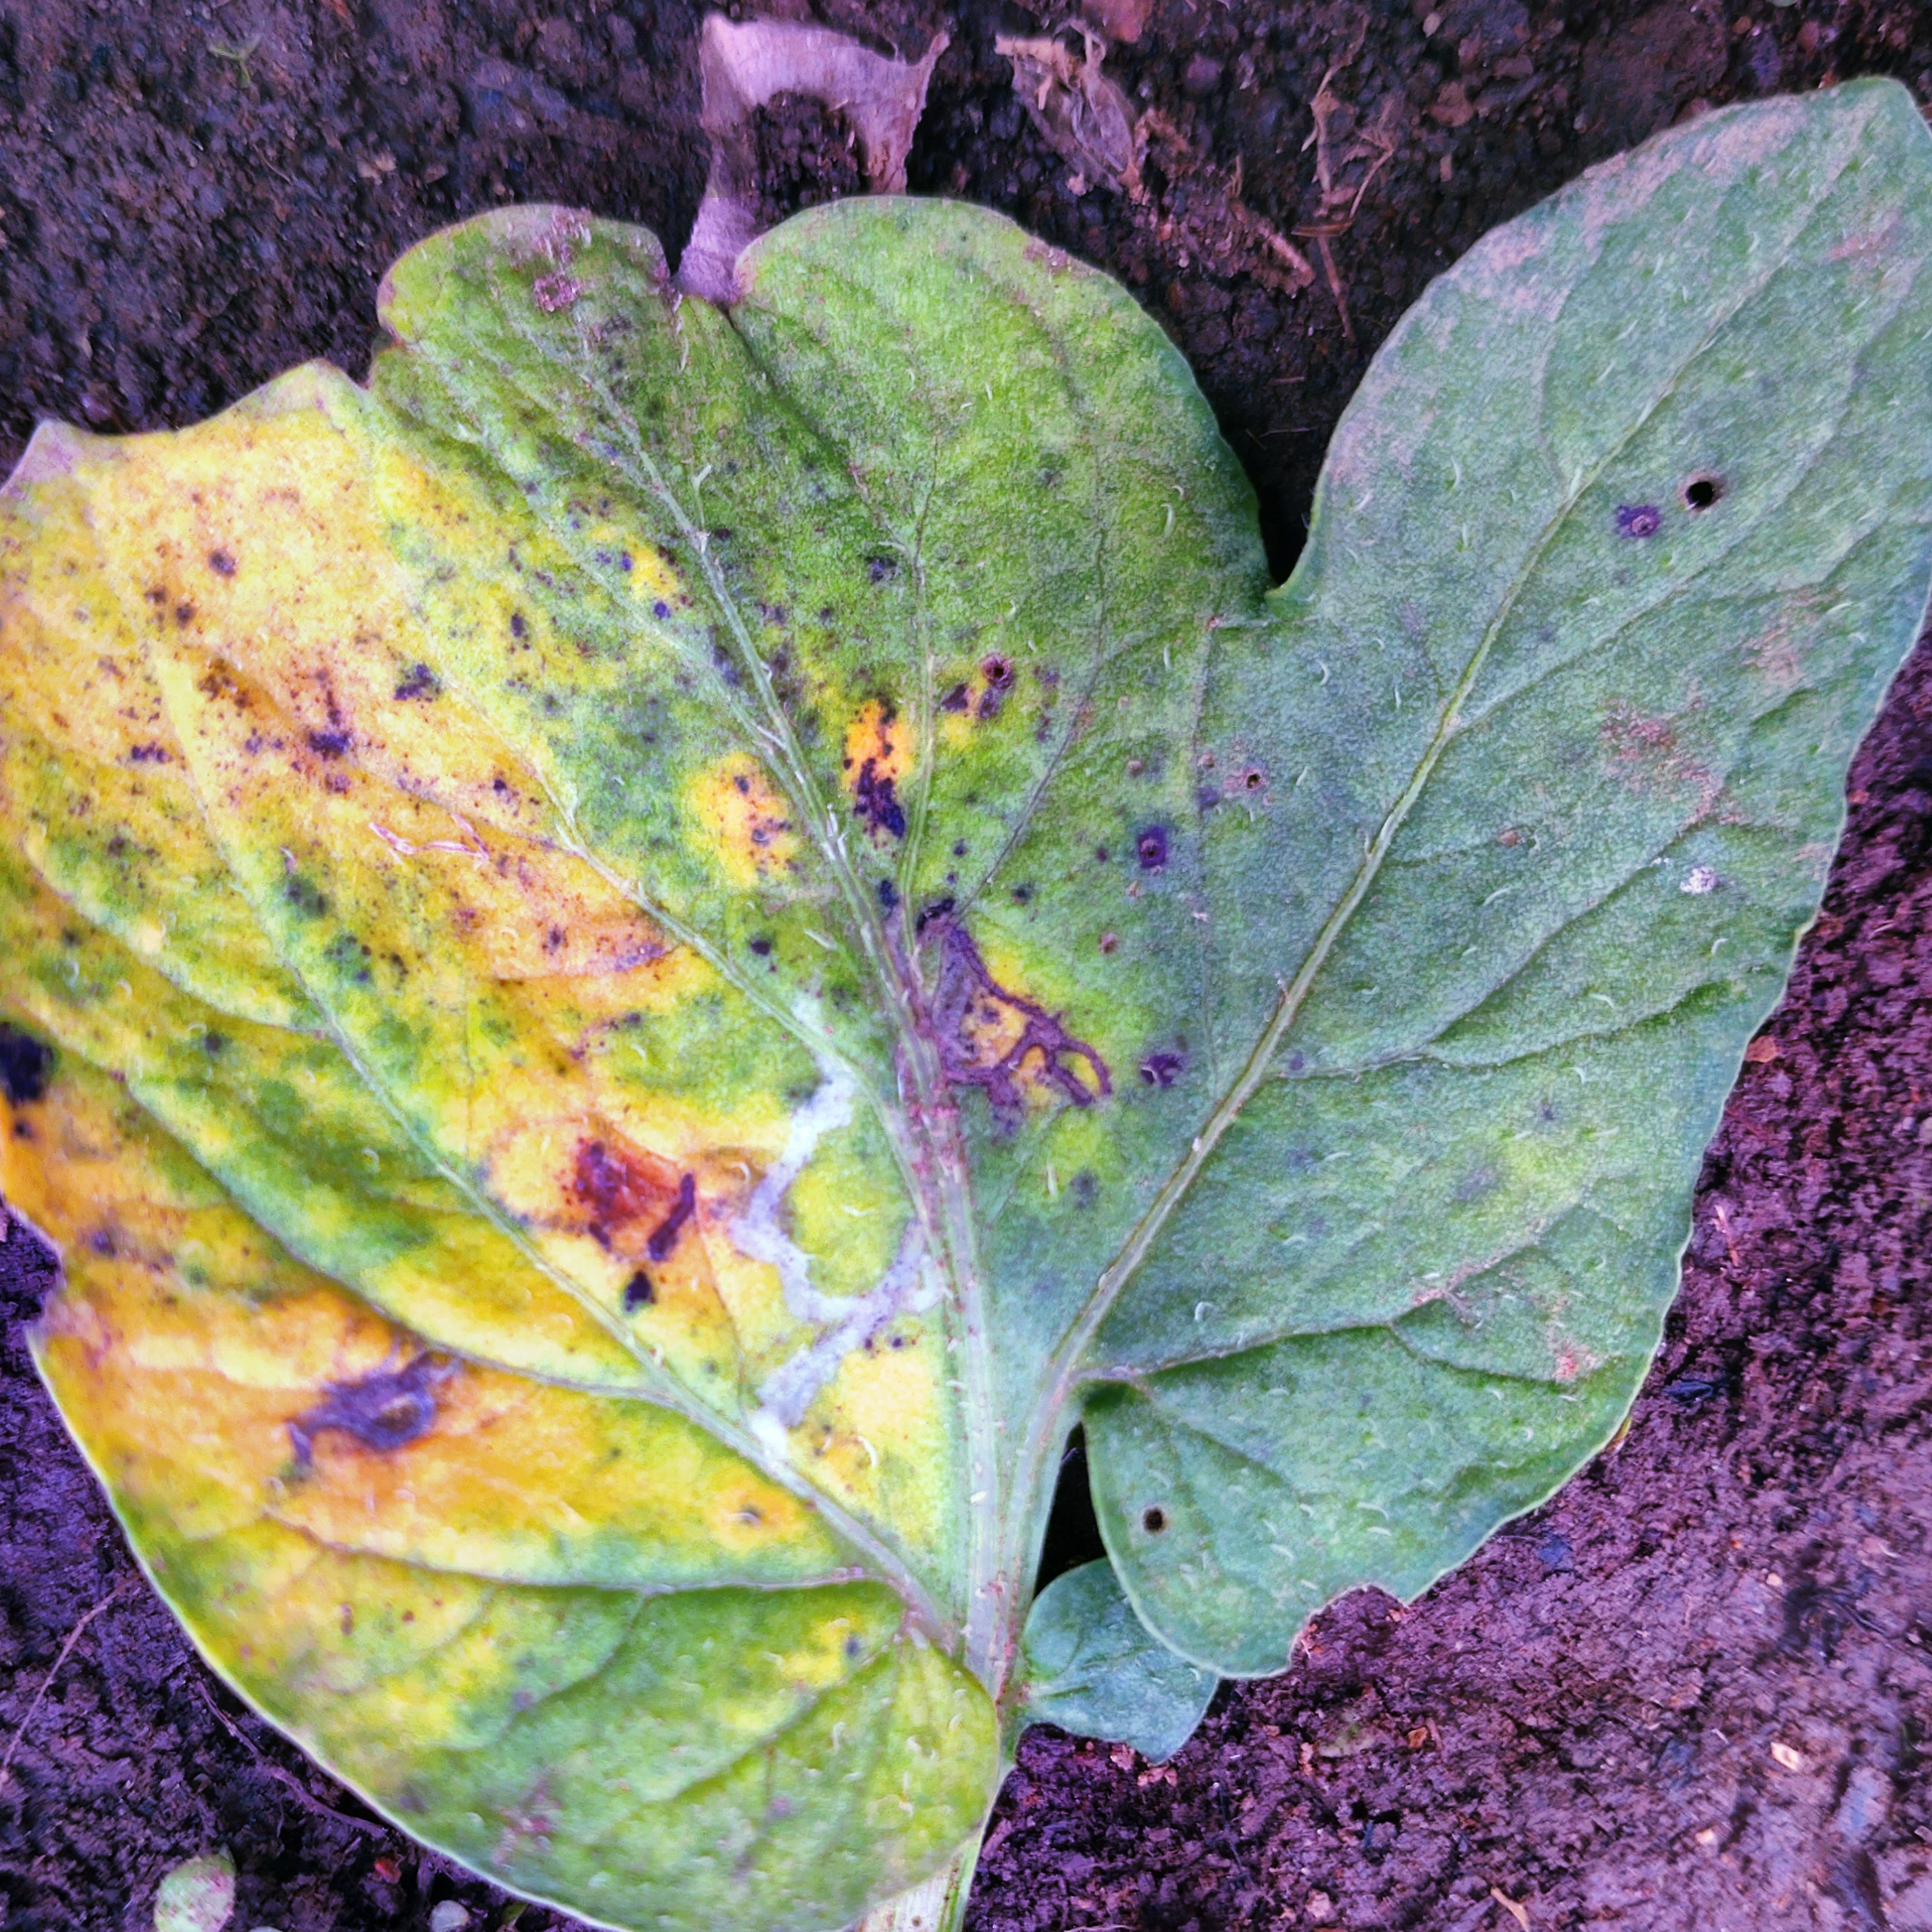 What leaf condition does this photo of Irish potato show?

late blight
